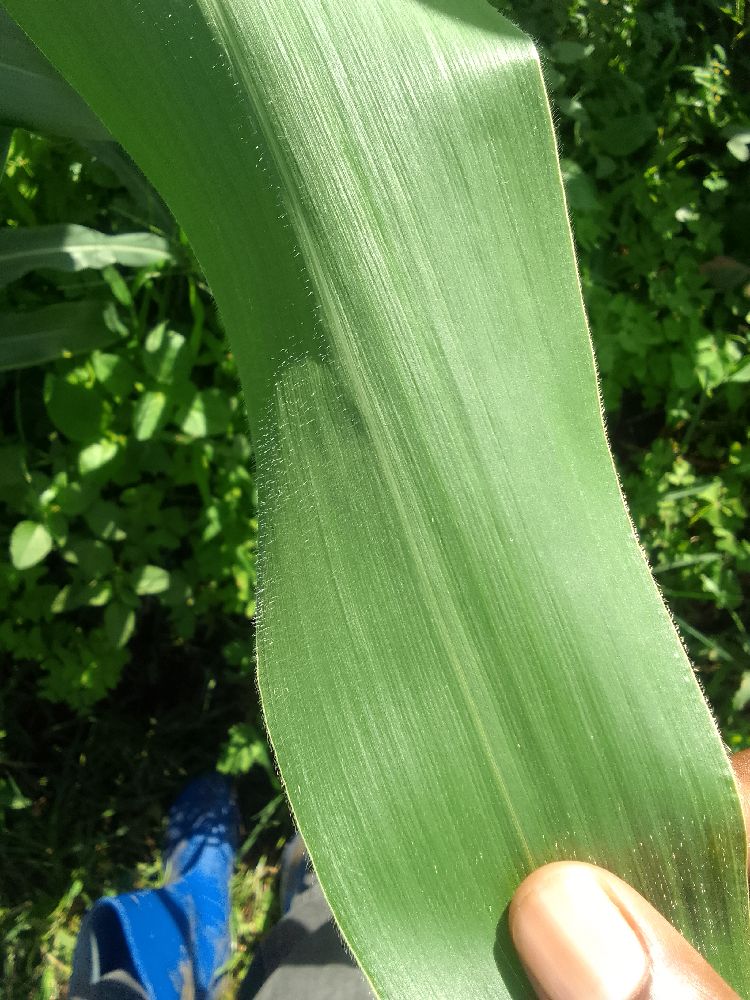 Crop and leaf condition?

maize, healthy
